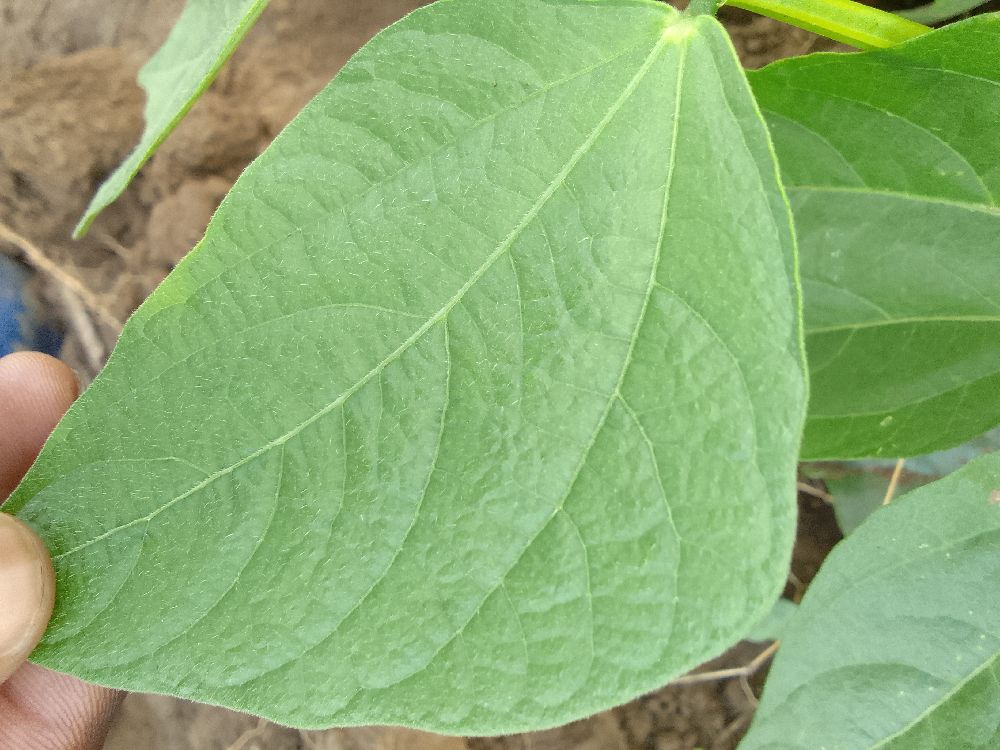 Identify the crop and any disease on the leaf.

common bean, healthy
